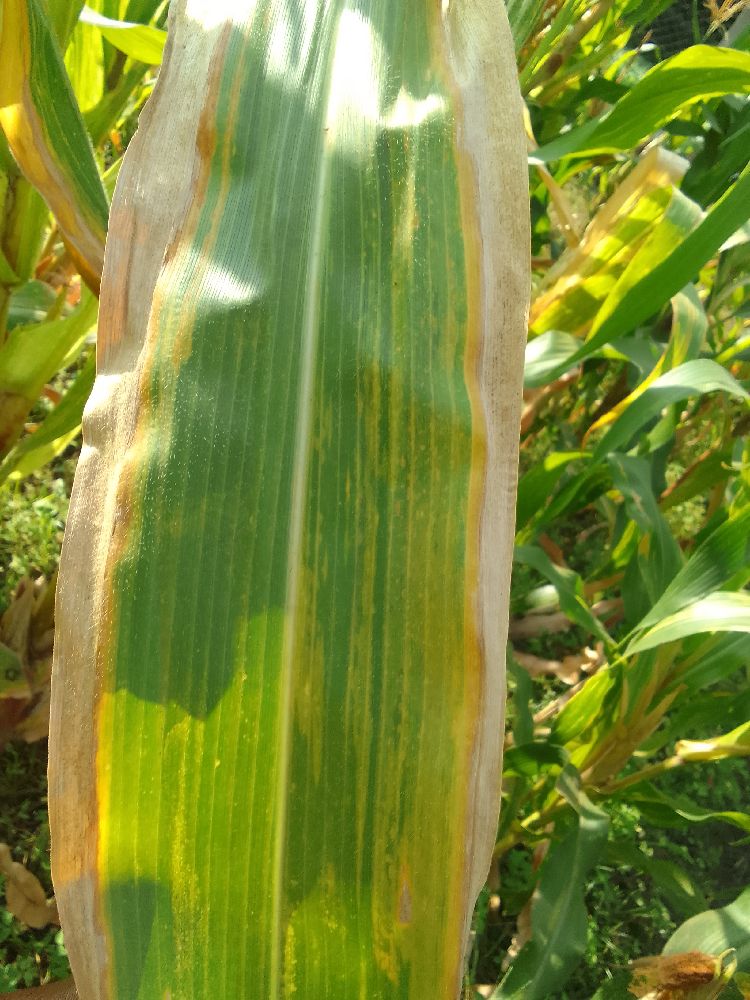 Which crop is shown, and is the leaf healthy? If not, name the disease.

maize, maize lethal necrosis
